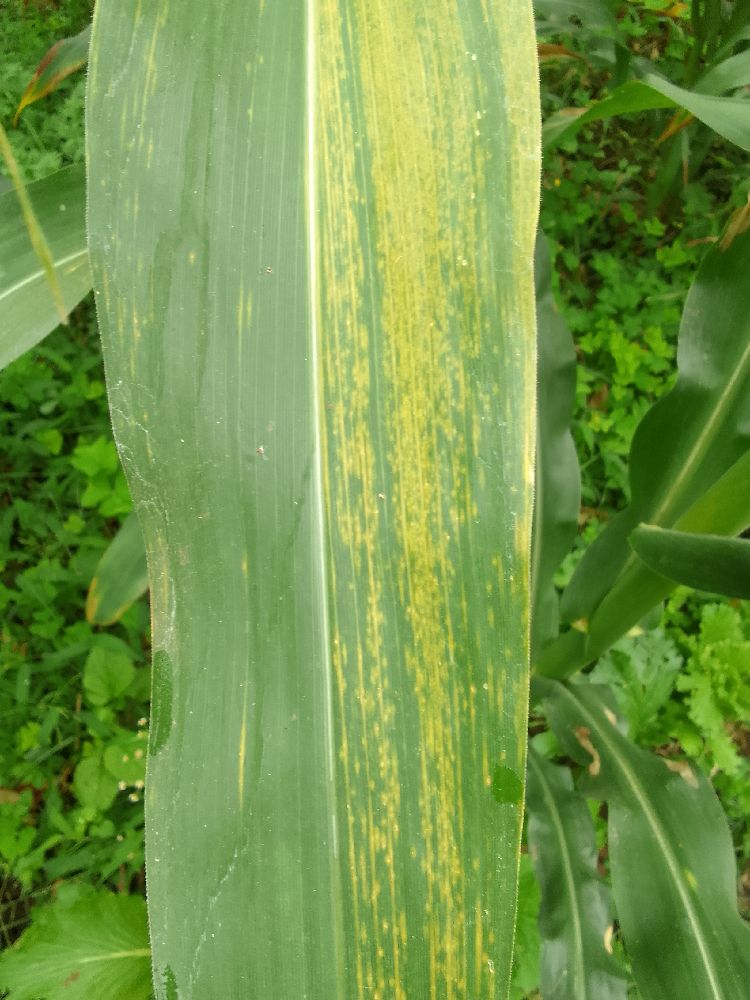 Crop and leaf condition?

maize, maize streak virus
